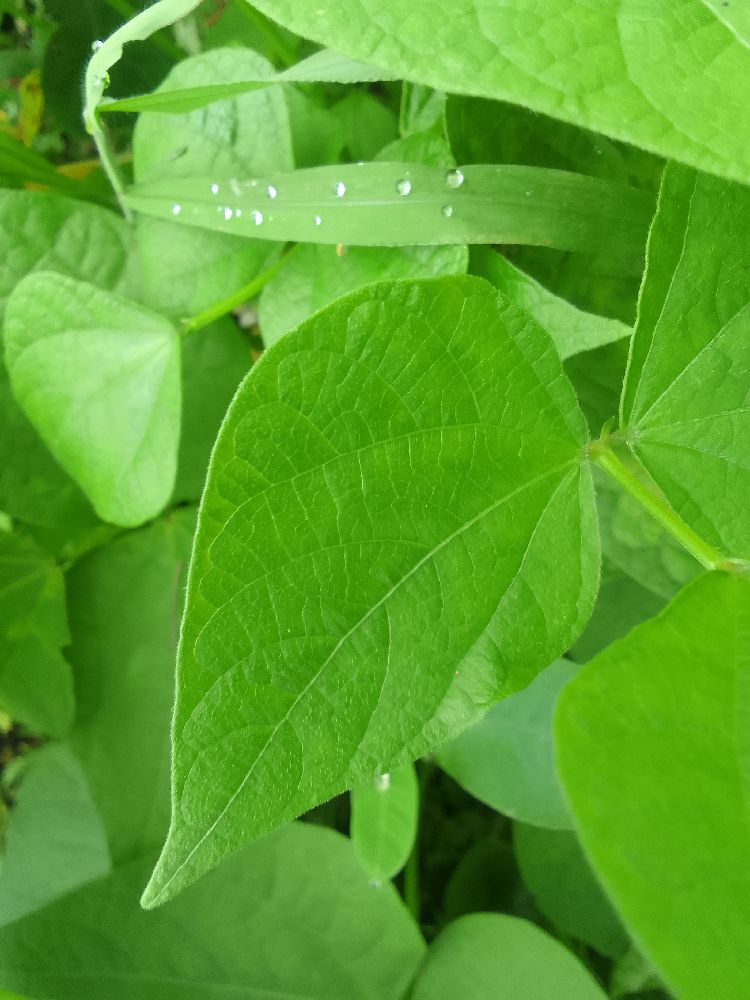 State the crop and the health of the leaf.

common bean, healthy
